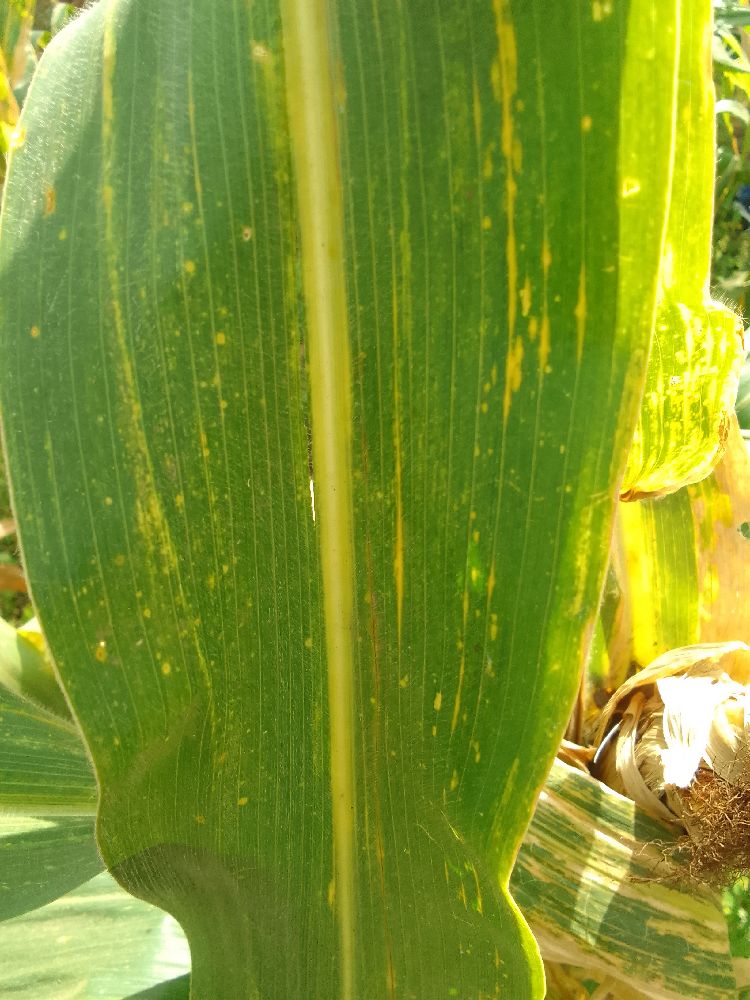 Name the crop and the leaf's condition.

maize, maize lethal necrosis
